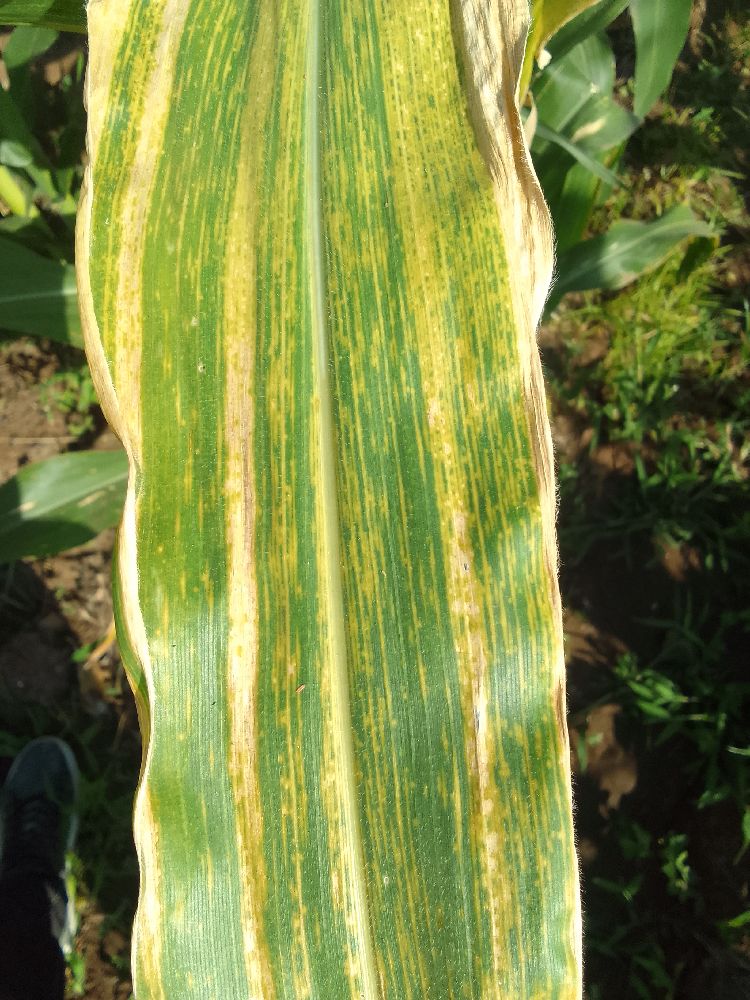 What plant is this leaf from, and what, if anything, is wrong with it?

maize, maize lethal necrosis
